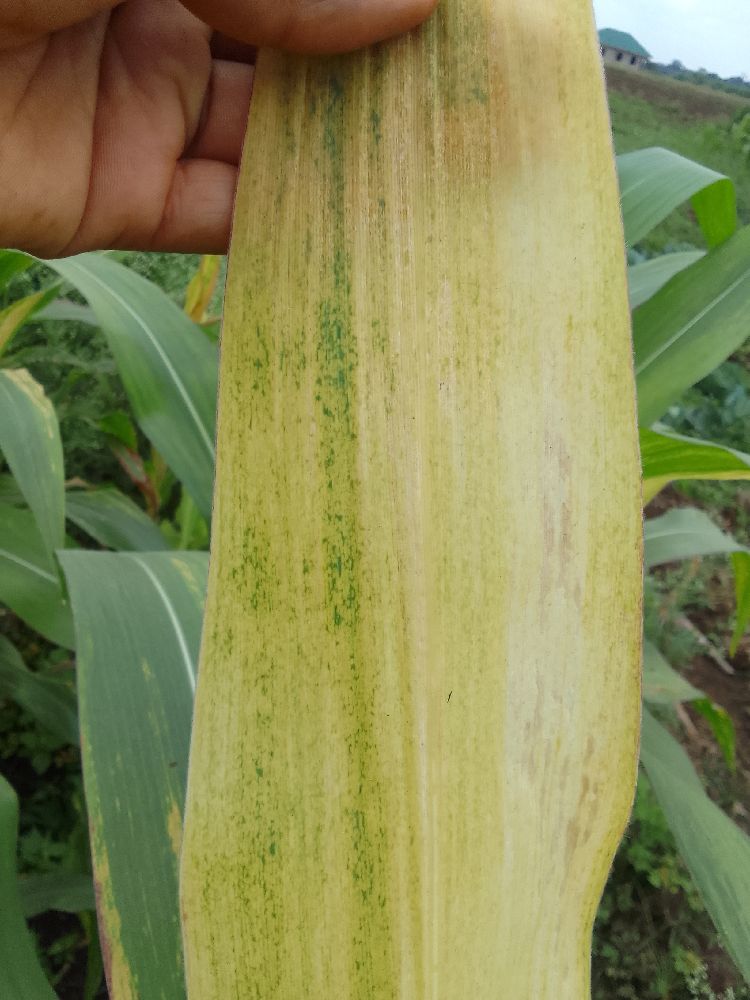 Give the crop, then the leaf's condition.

maize, maize lethal necrosis
